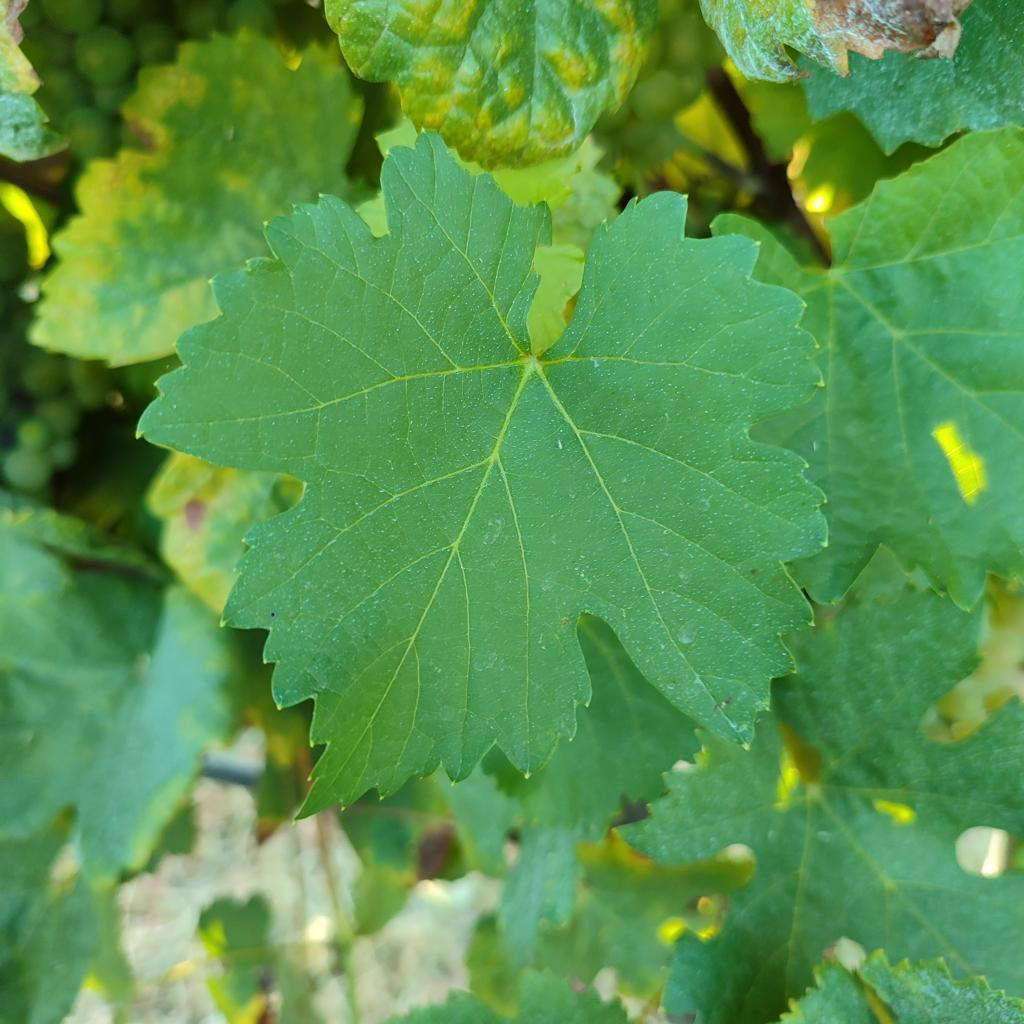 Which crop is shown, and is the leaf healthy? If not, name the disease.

grapevine, healthy
